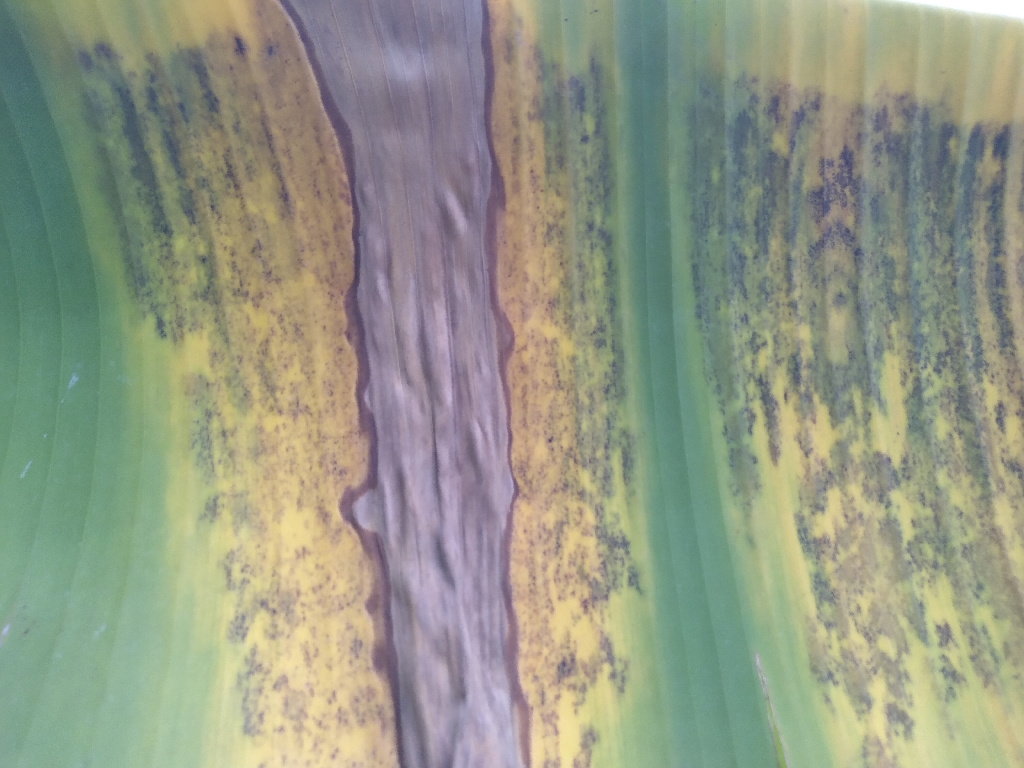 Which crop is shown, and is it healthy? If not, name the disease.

banana, black sigatoka
